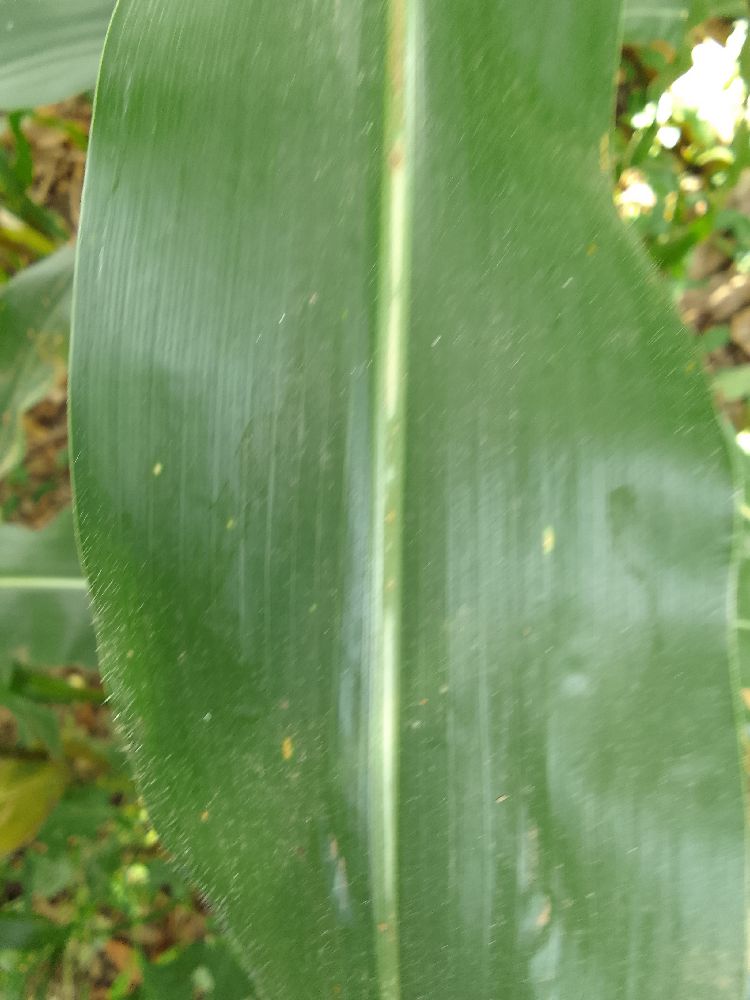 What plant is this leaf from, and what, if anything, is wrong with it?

maize, healthy
